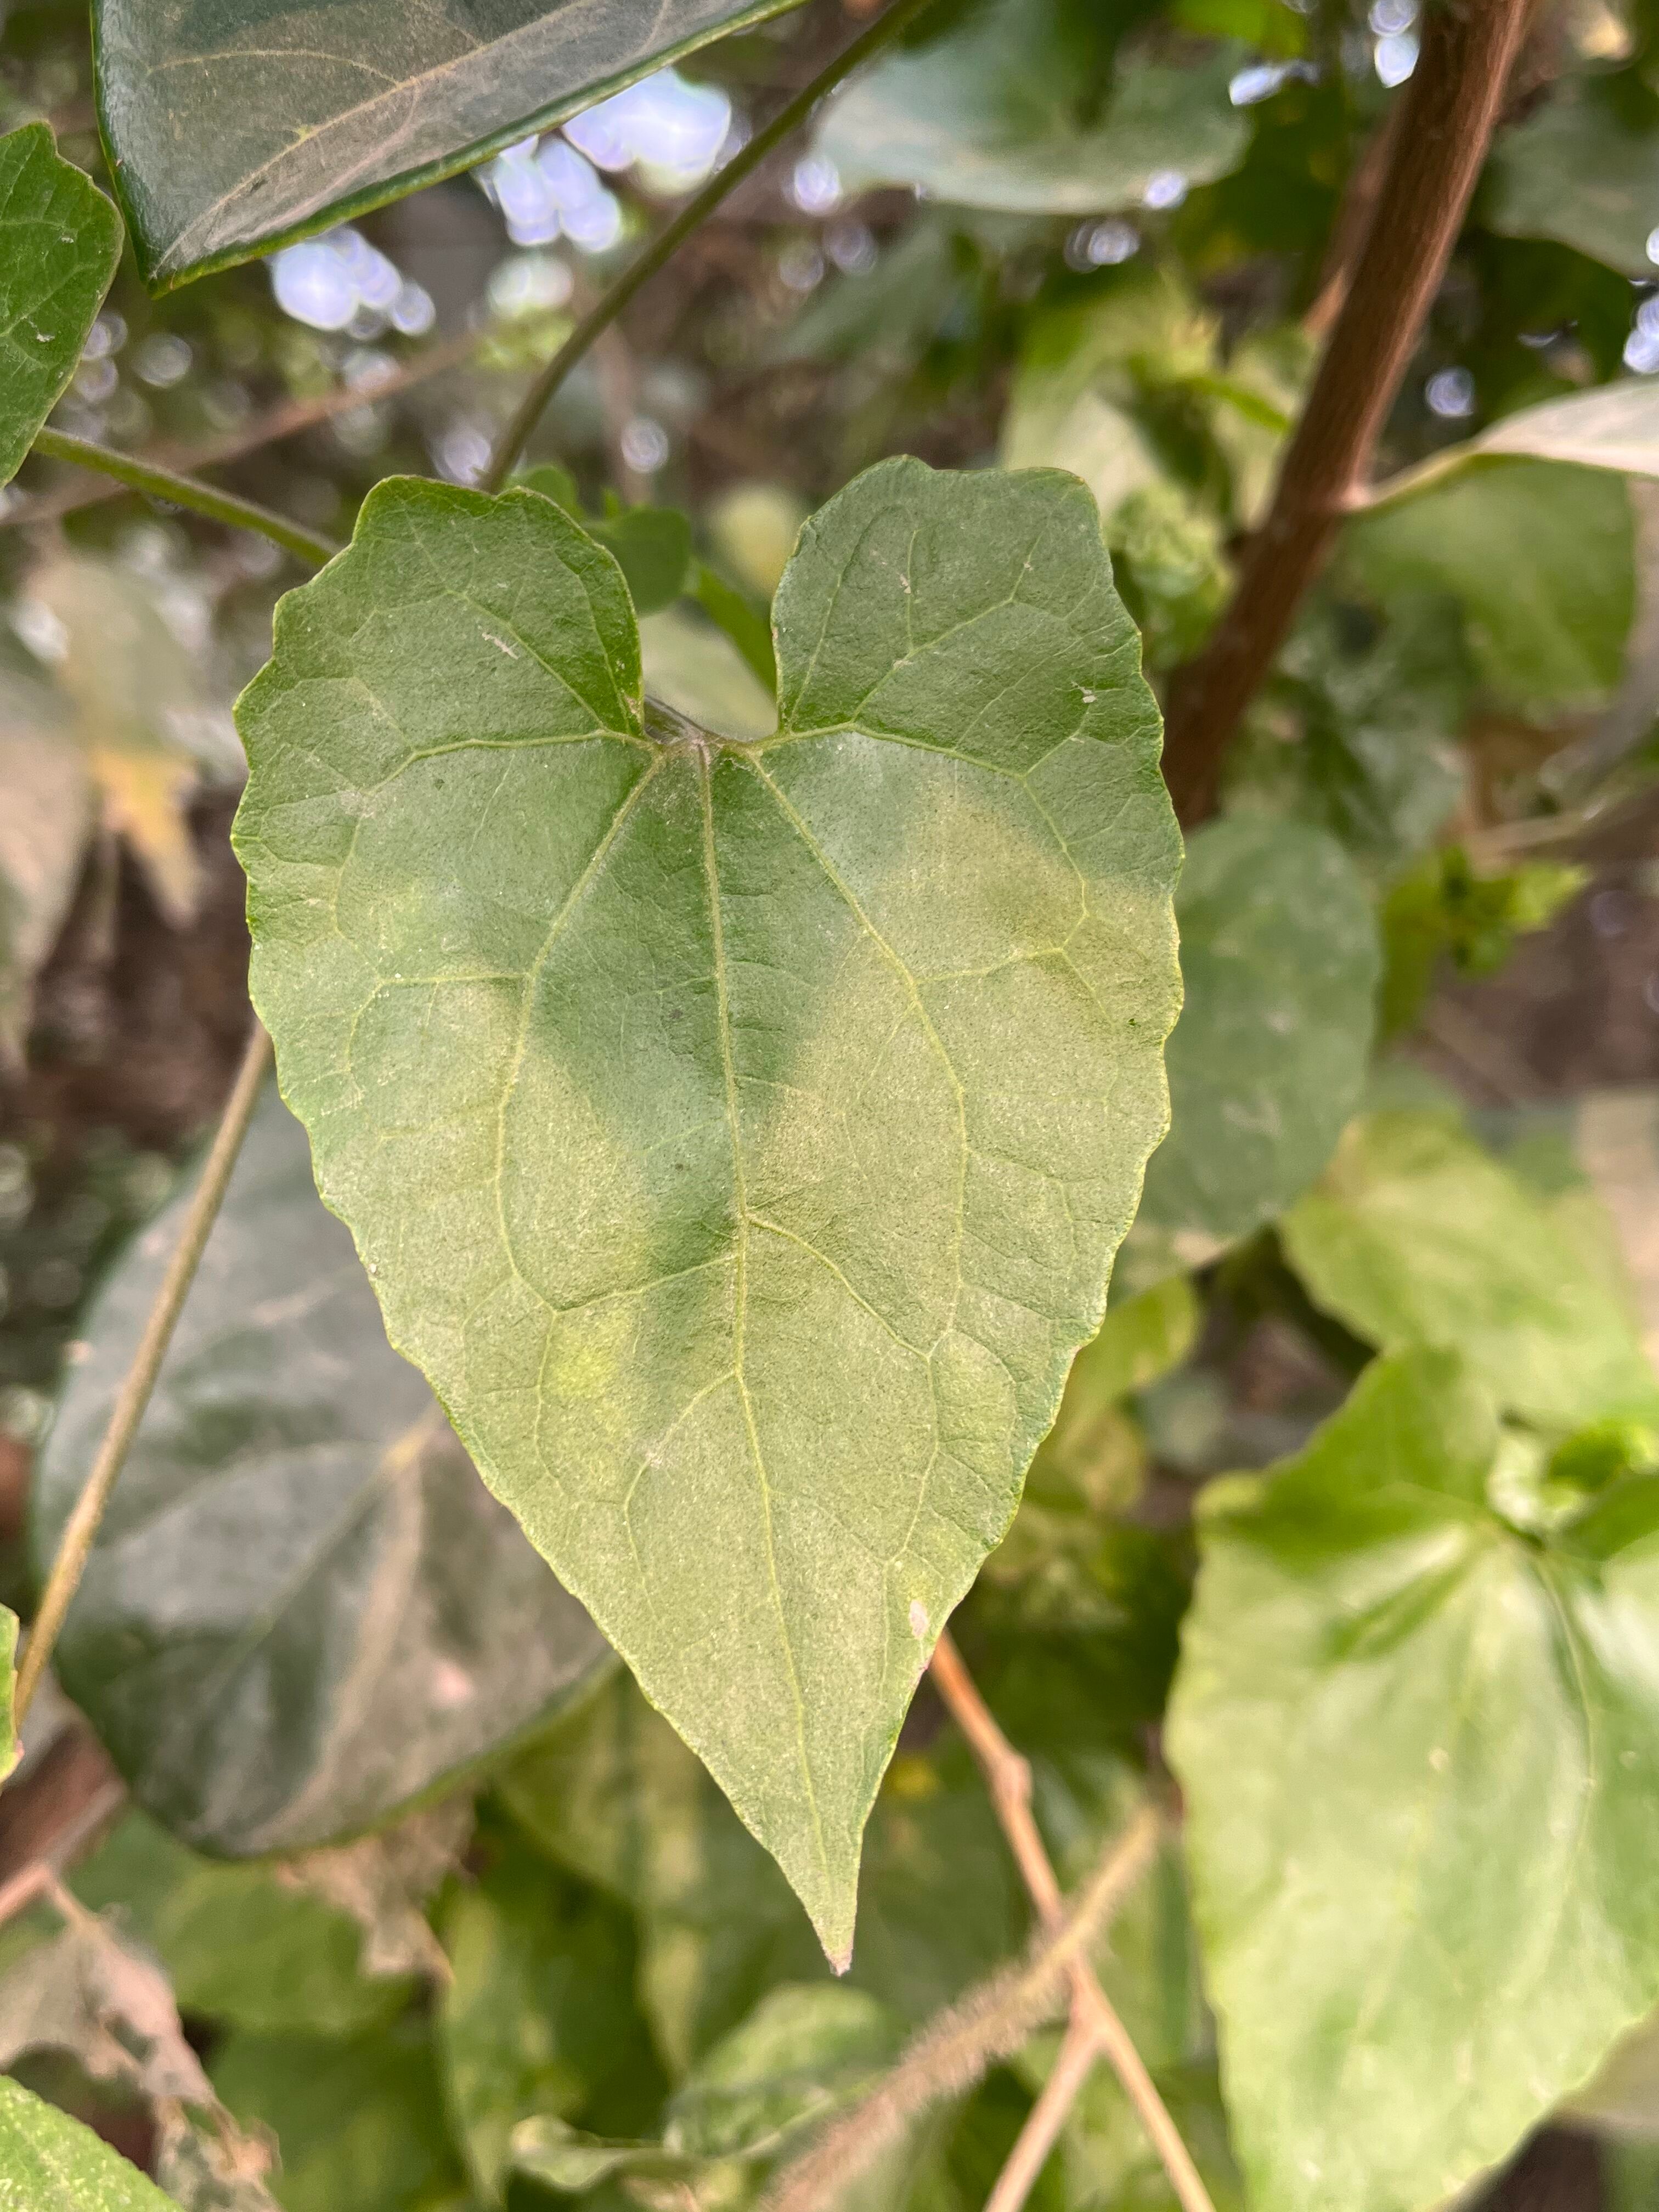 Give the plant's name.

bitter vine
